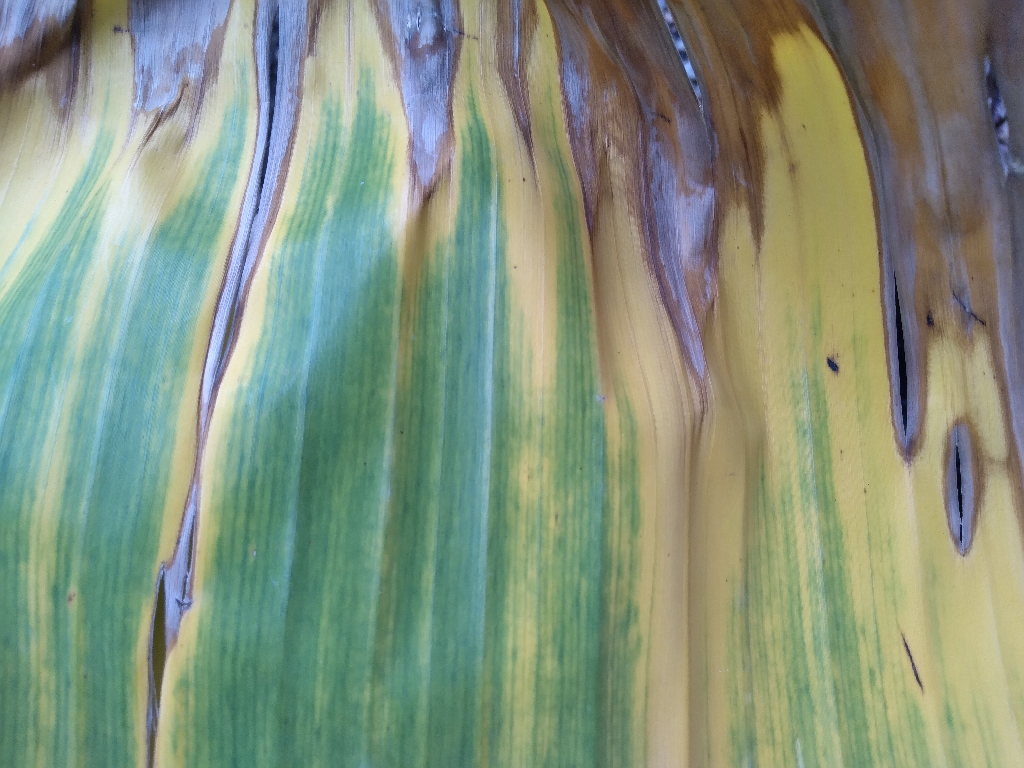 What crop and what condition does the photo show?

banana, fusarium wilt race 1
